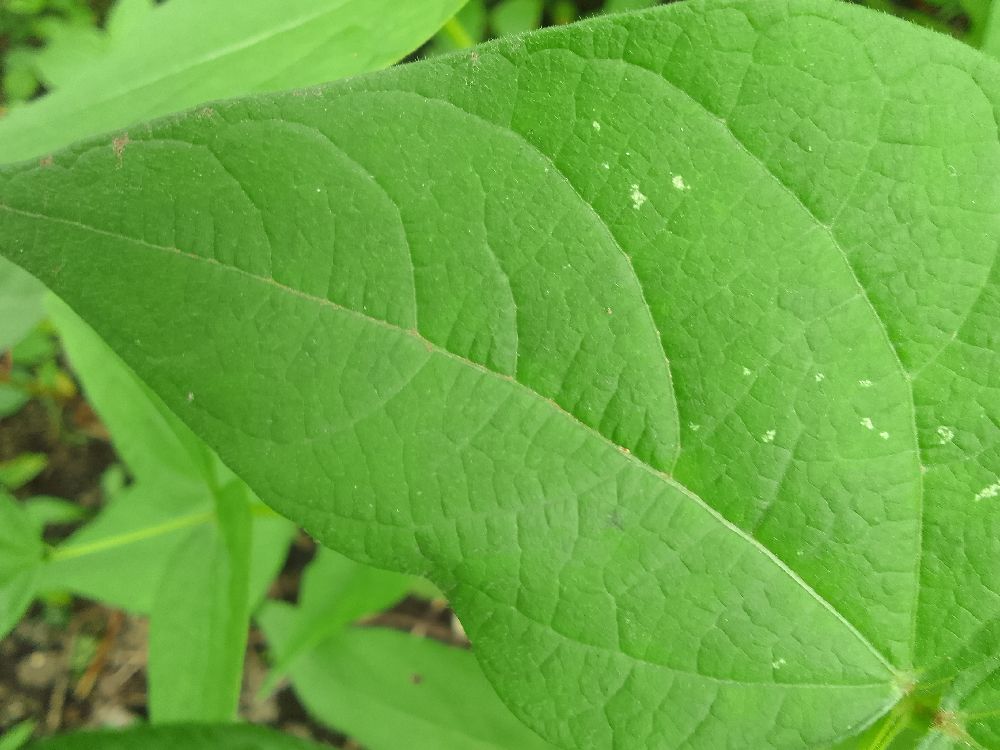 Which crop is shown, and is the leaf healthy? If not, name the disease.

common bean, healthy
